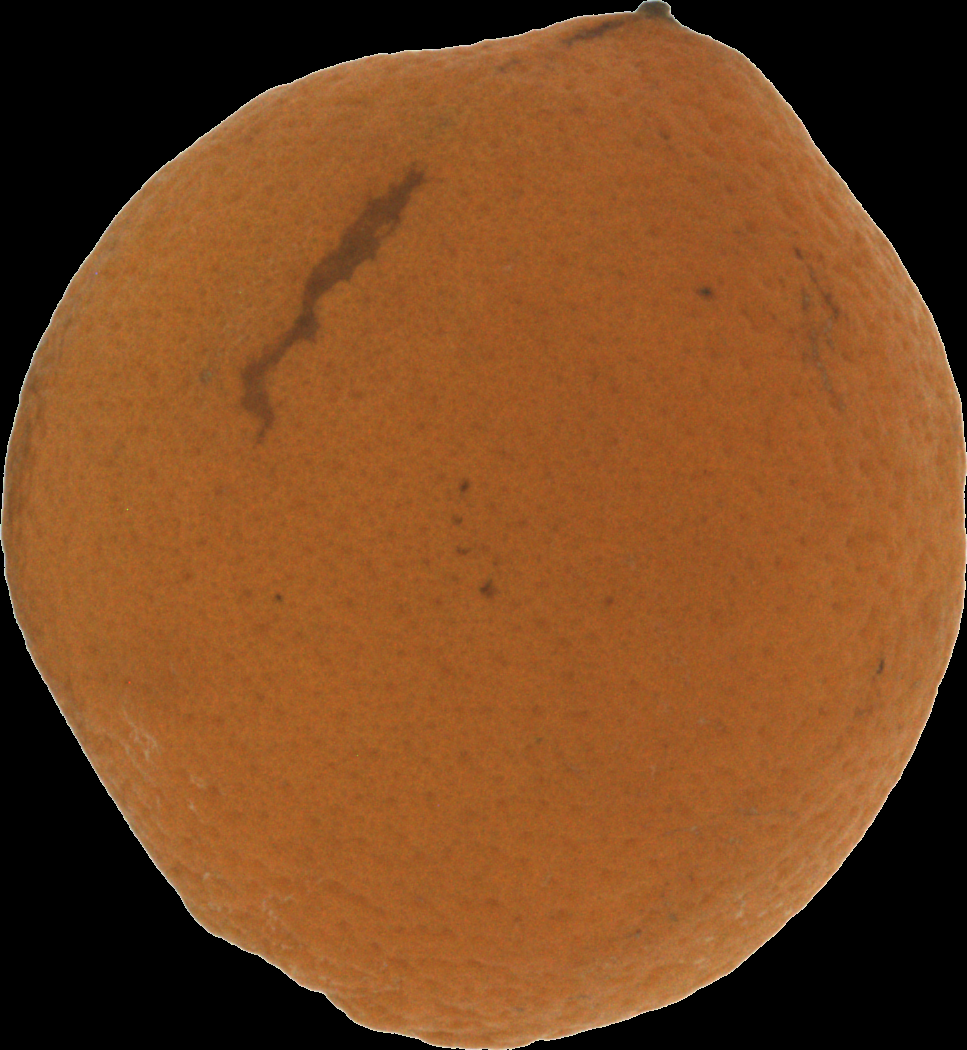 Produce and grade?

orange, bad
